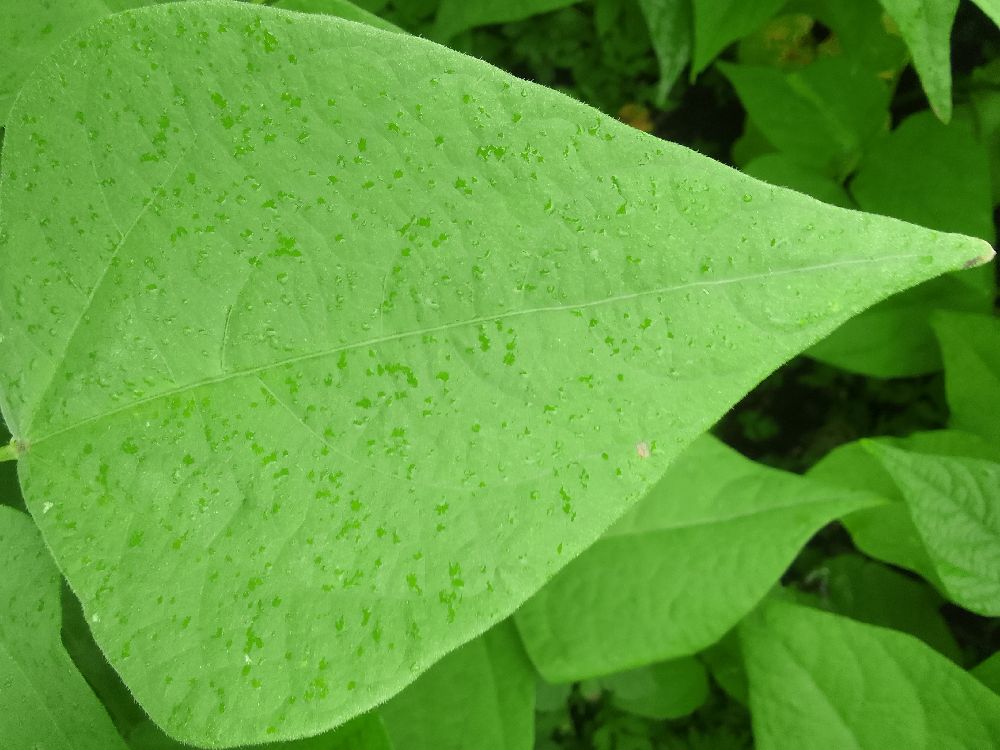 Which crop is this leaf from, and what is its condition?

common bean, healthy
